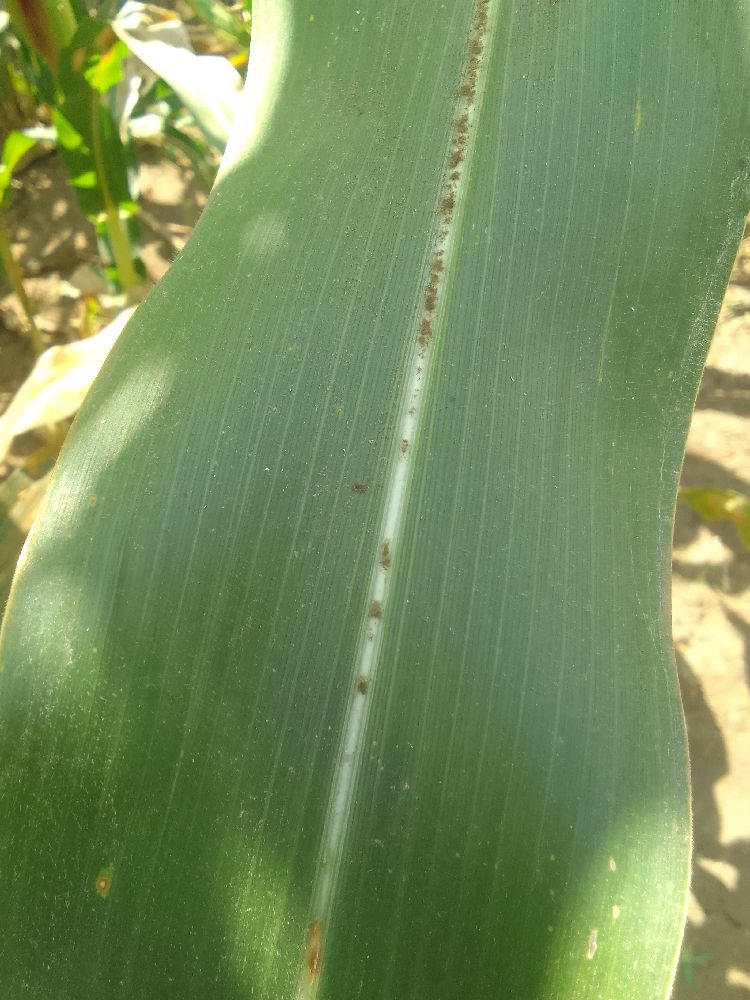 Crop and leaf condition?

maize, healthy
